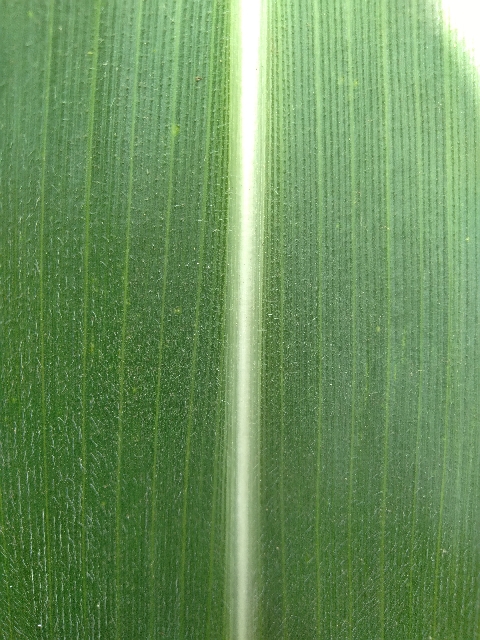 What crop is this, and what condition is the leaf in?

maize, healthy
